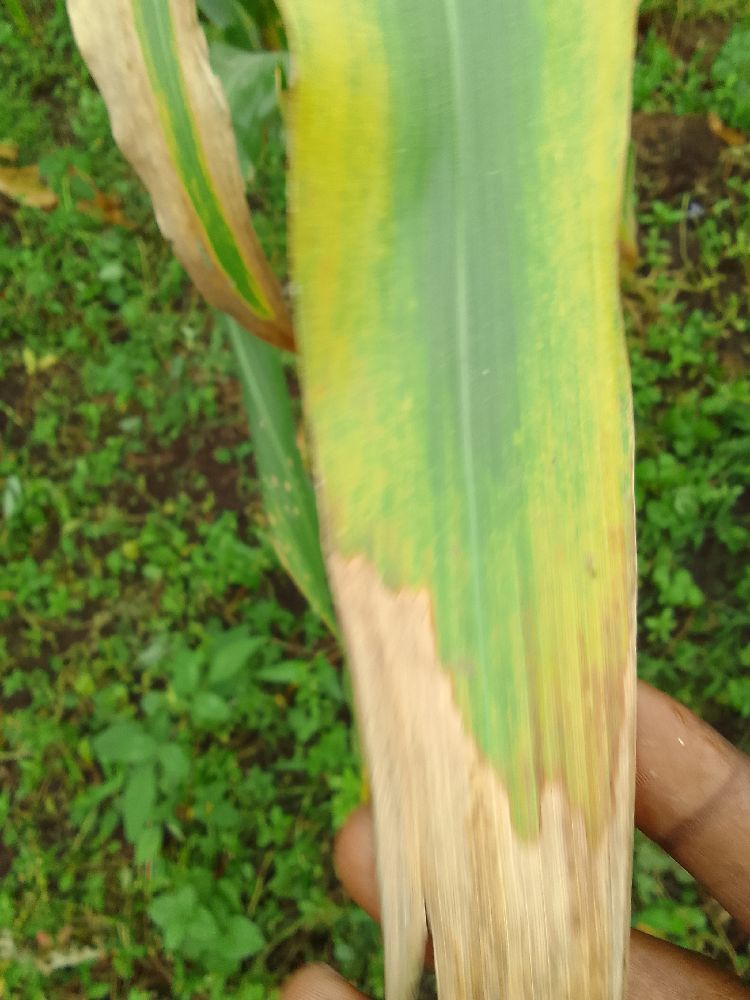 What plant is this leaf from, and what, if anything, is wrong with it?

maize, maize lethal necrosis
